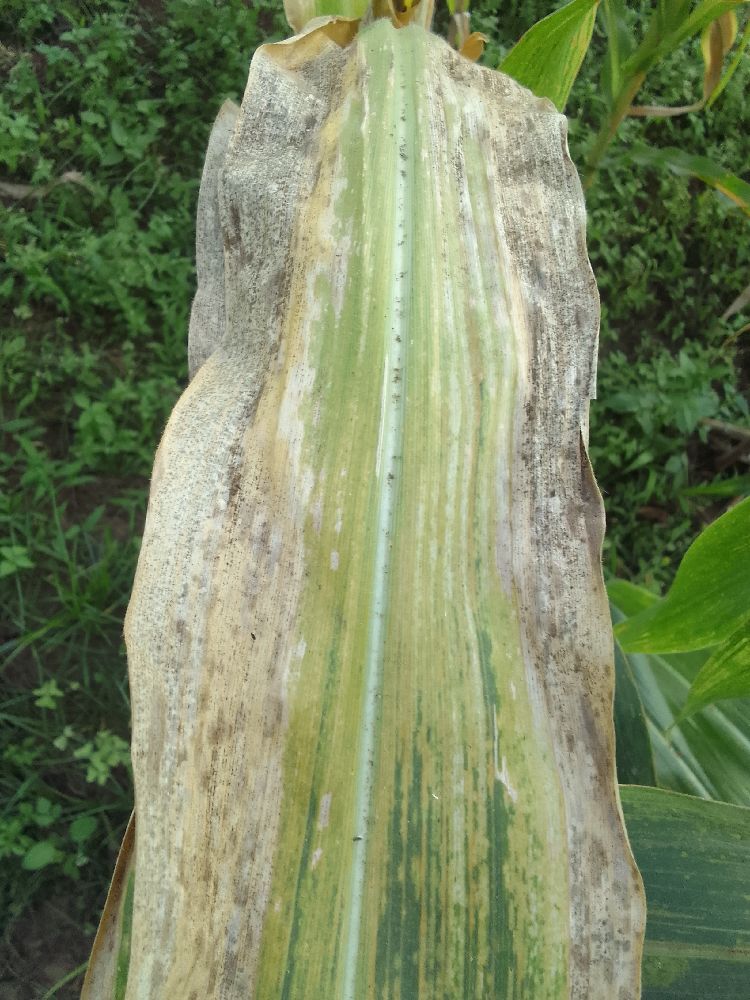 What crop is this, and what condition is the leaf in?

maize, maize lethal necrosis
